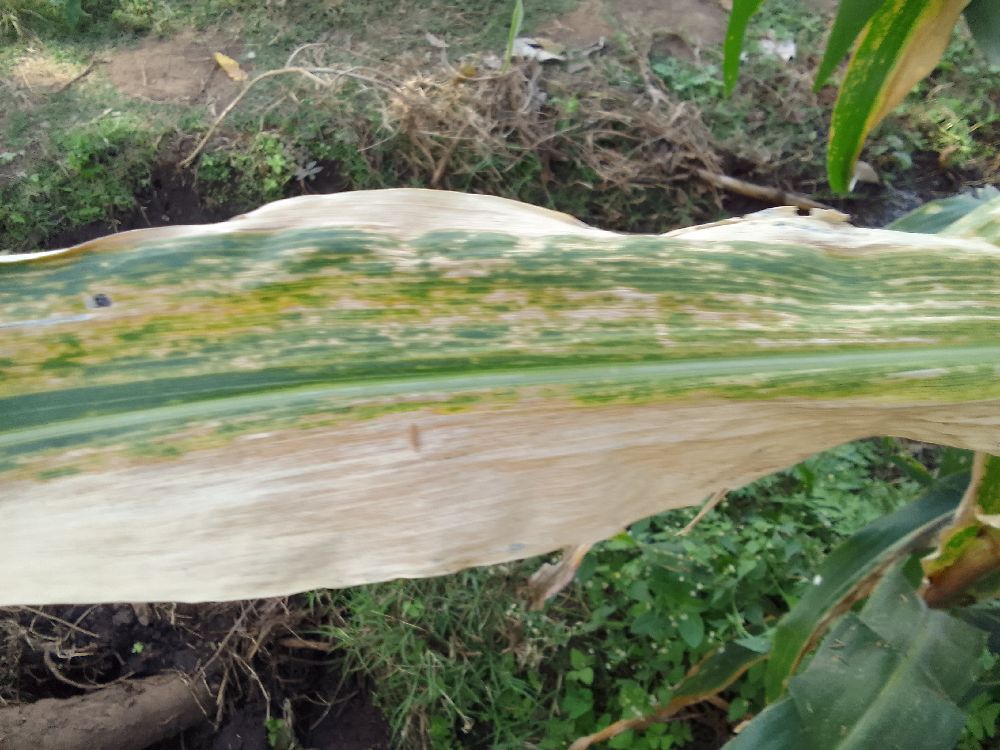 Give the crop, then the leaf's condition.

maize, maize lethal necrosis
